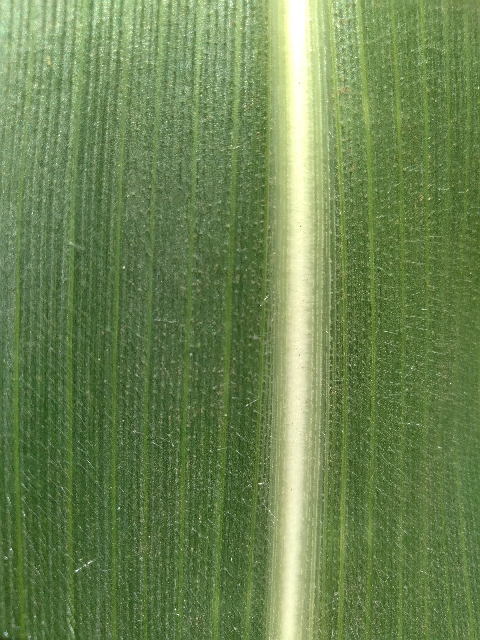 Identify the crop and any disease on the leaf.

maize, healthy
